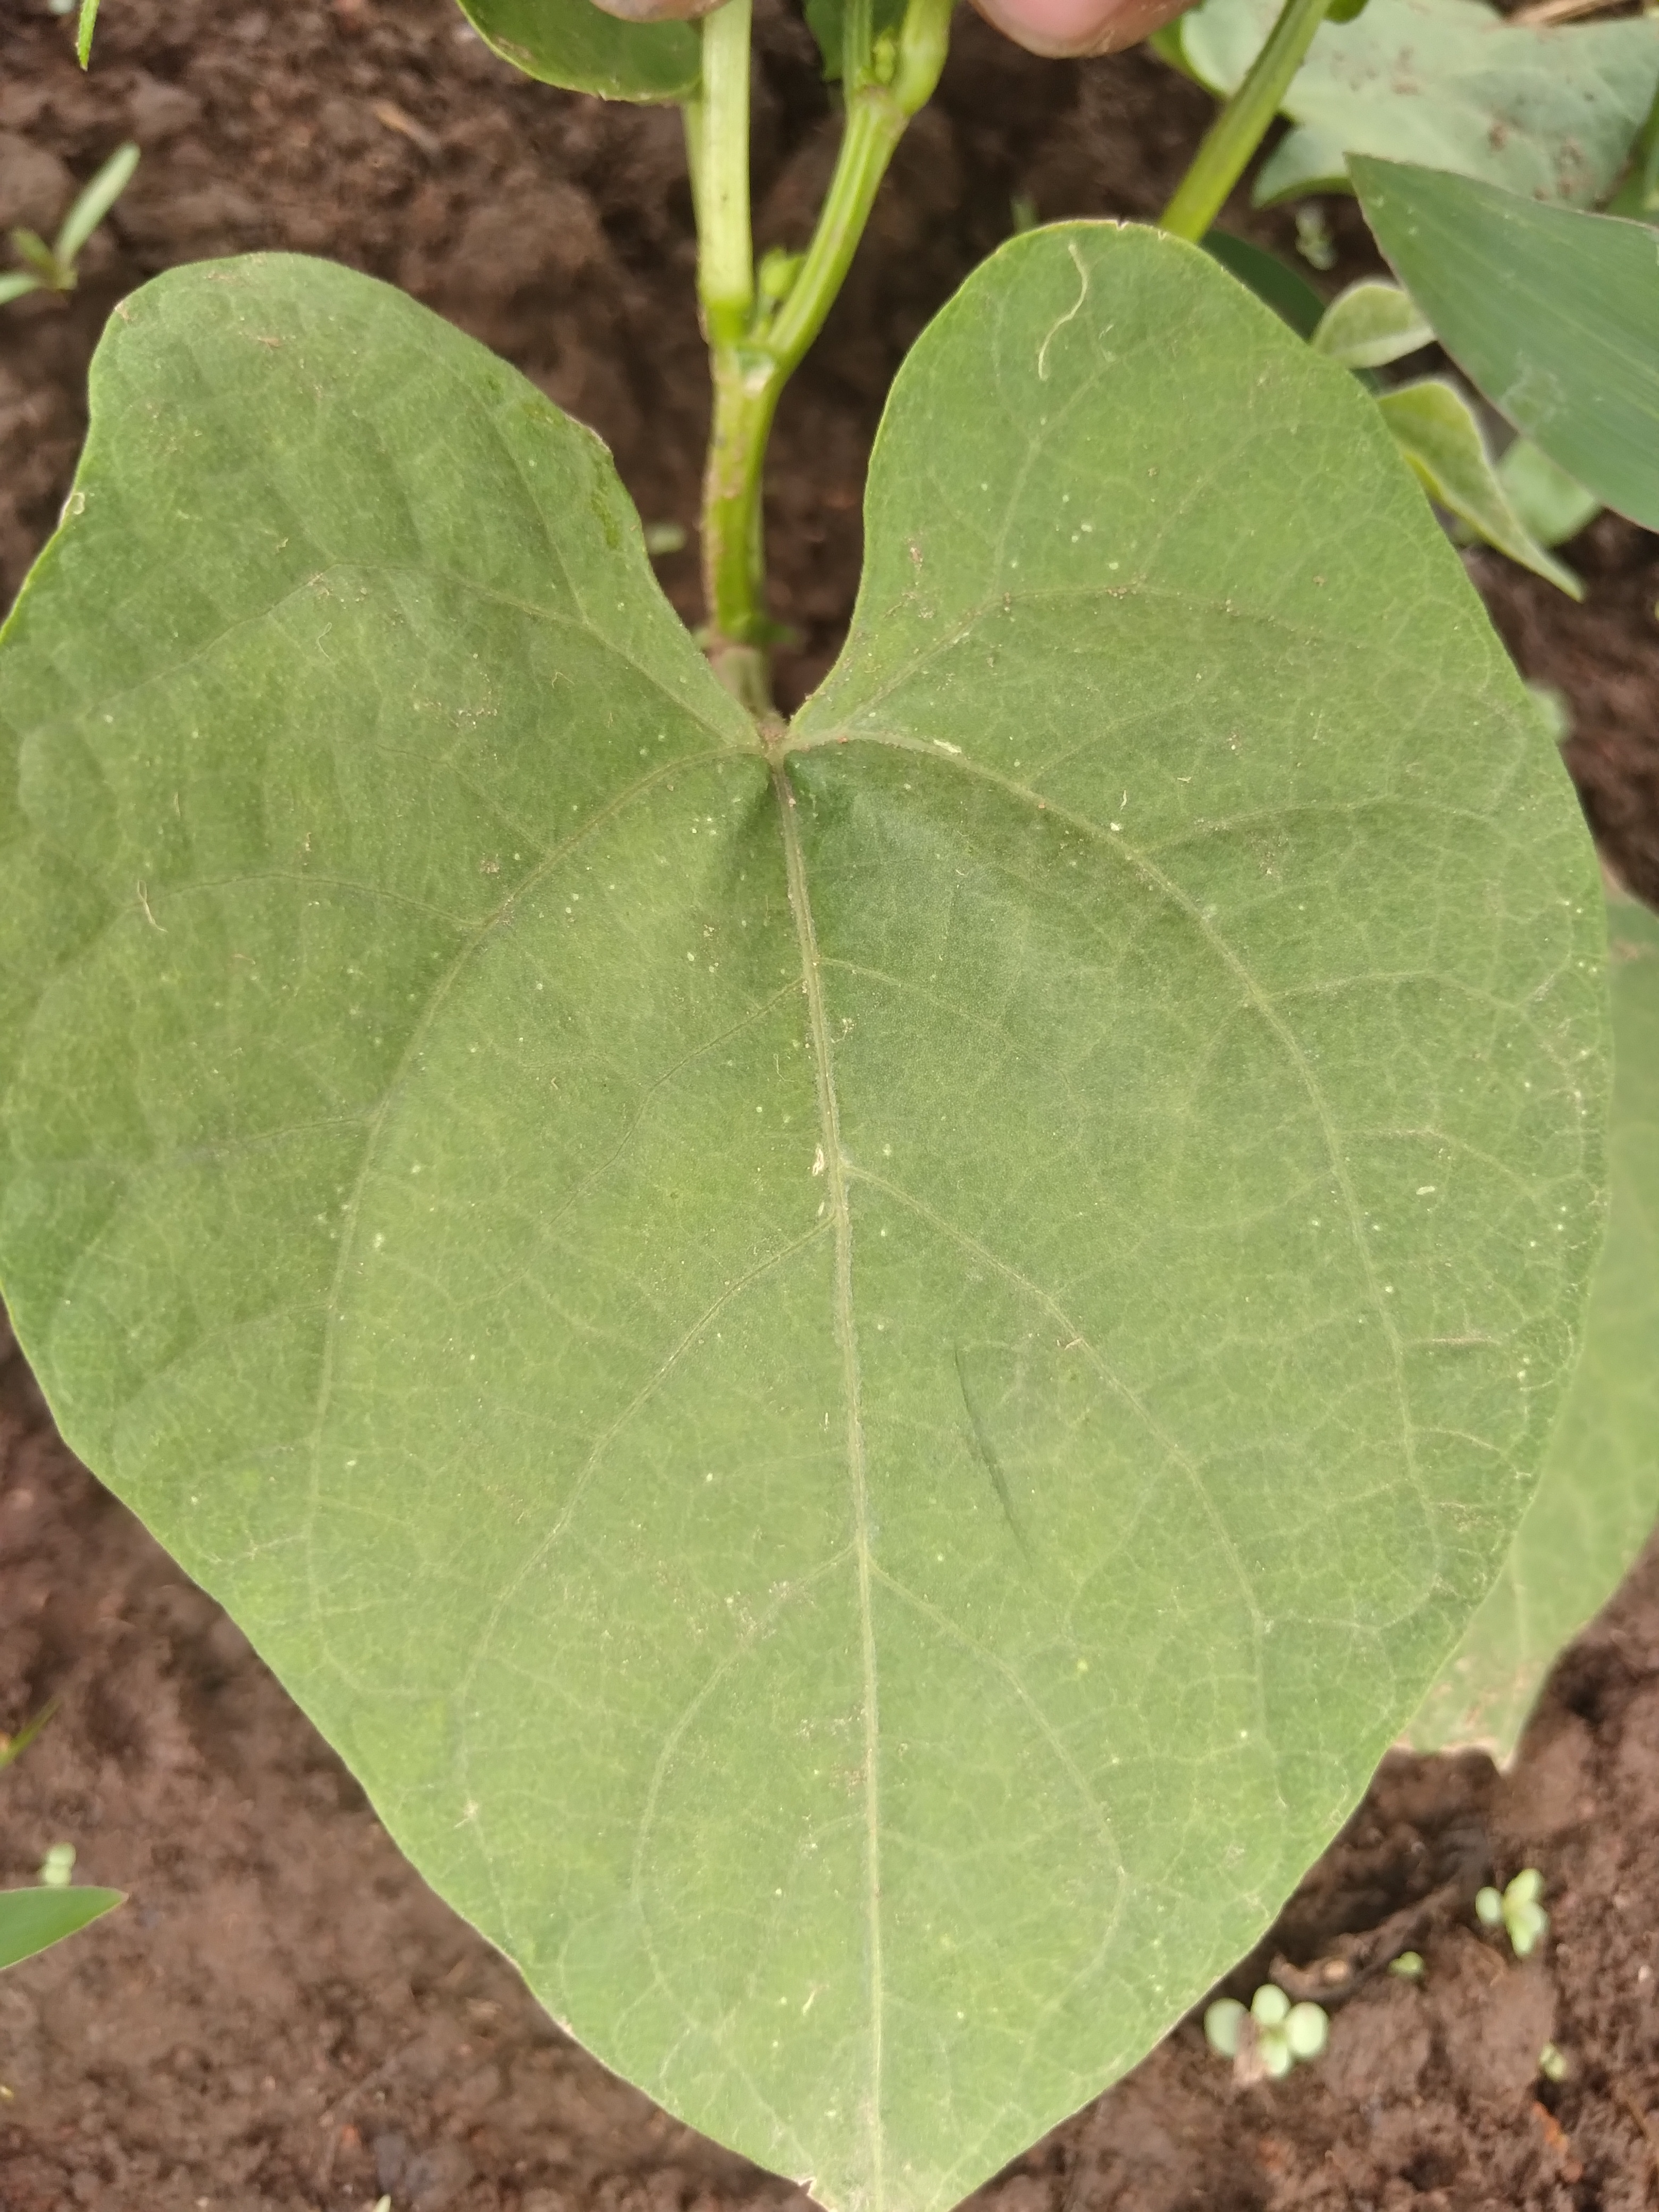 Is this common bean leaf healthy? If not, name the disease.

healthy
